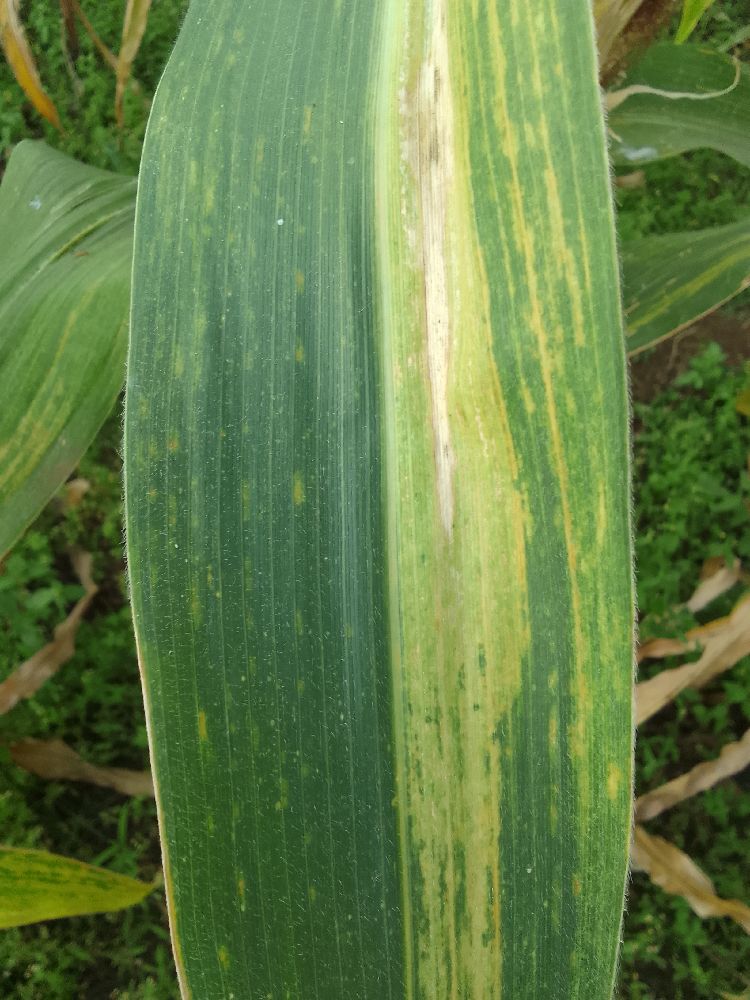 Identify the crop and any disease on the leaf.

maize, maize lethal necrosis
